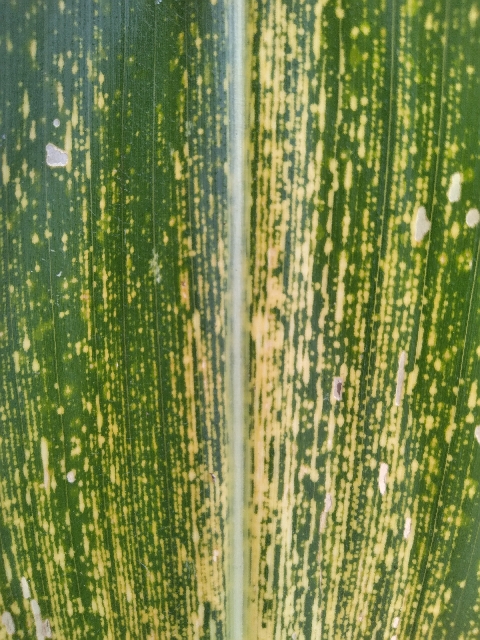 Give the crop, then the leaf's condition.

maize, maize streak virus
